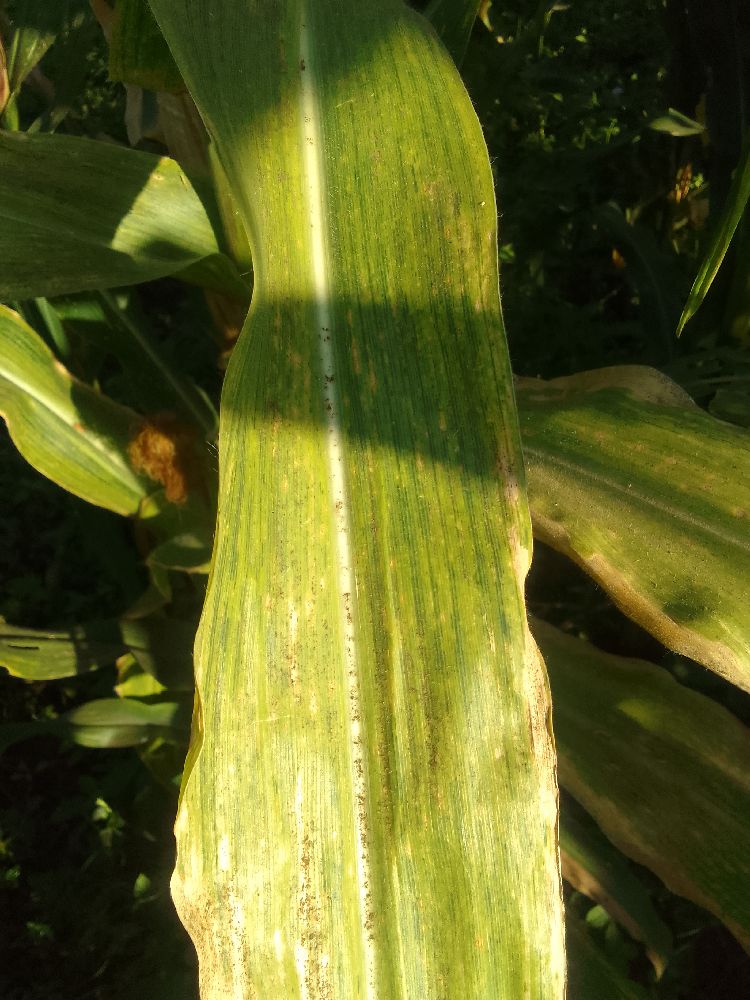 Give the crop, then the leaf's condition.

maize, maize lethal necrosis
